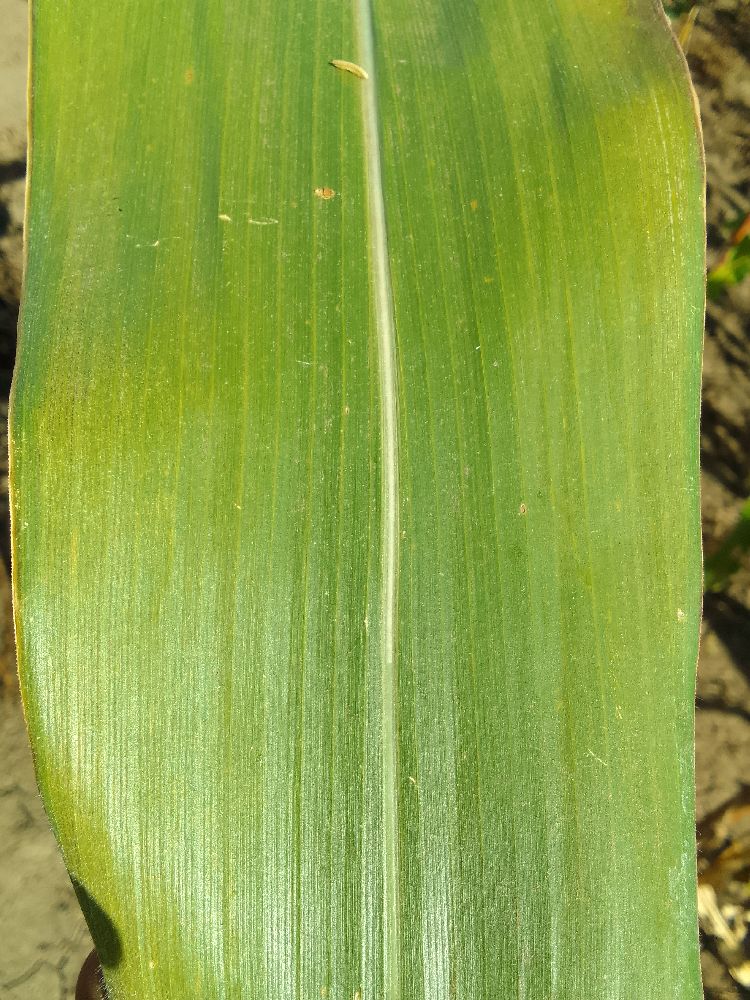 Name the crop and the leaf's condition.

maize, healthy
